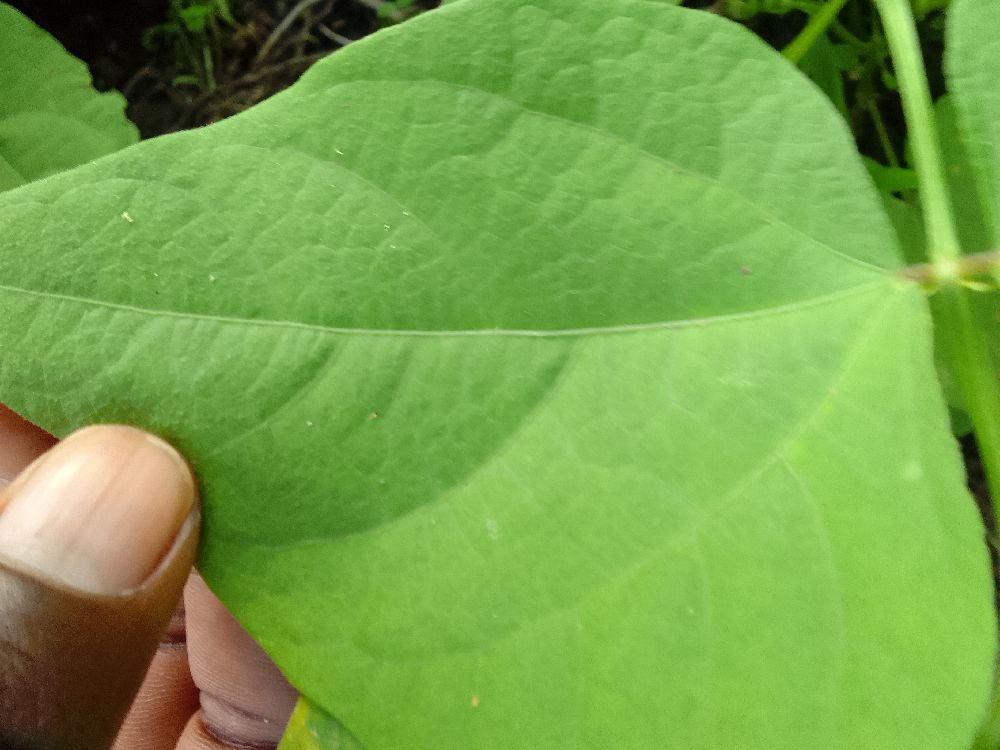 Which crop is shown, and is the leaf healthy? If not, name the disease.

common bean, healthy
